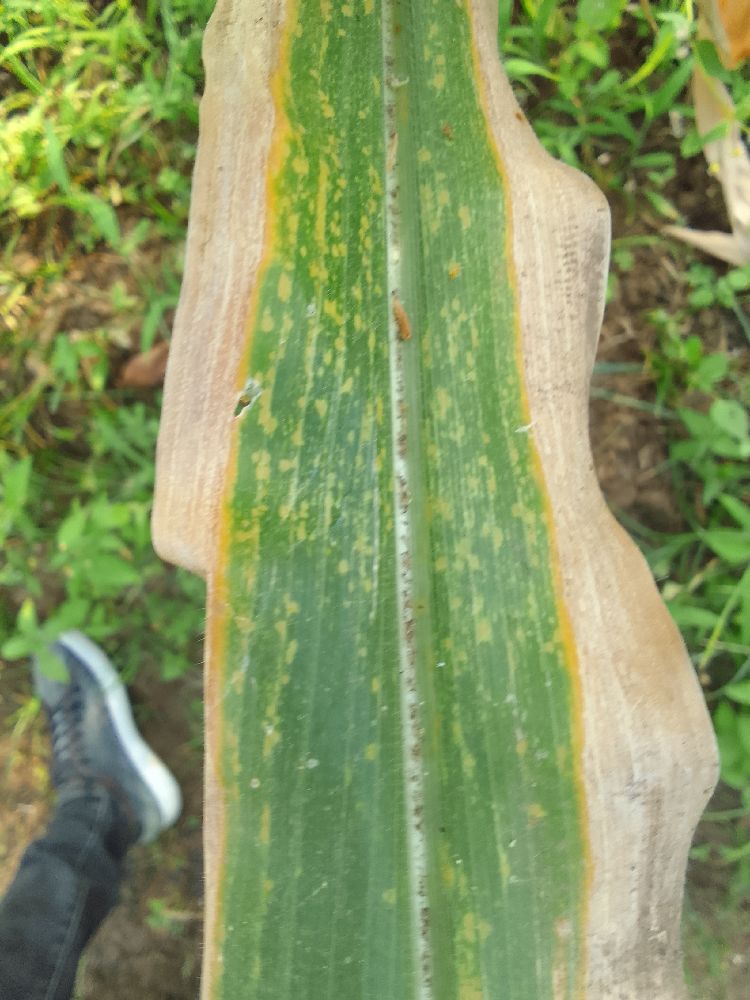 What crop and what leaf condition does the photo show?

maize, maize lethal necrosis
